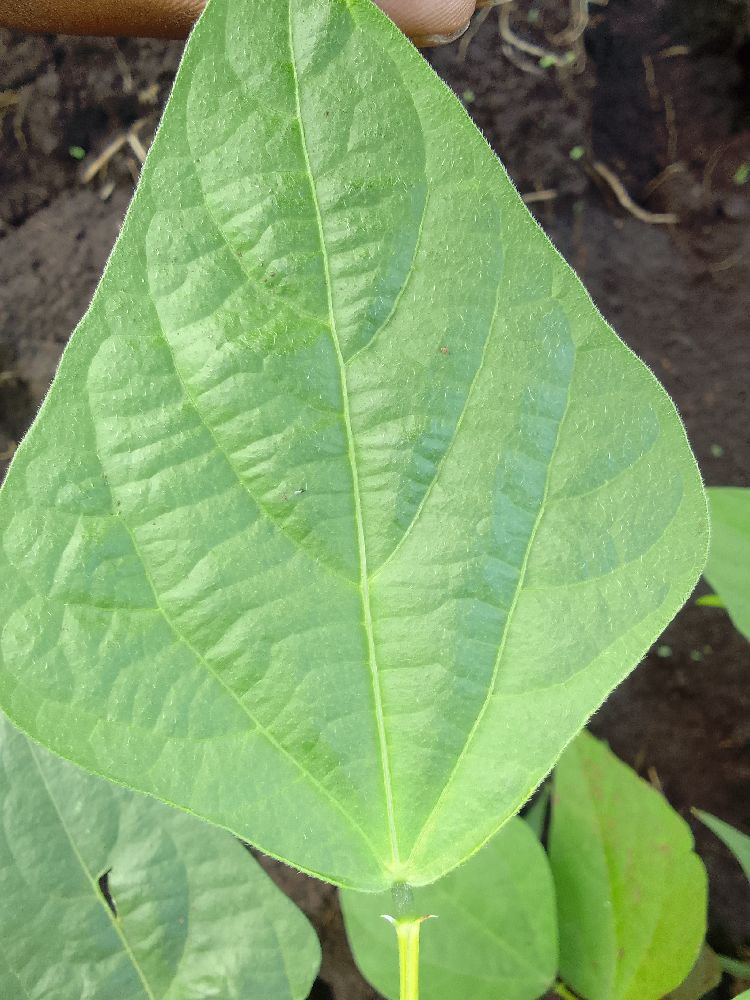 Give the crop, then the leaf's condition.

common bean, healthy
